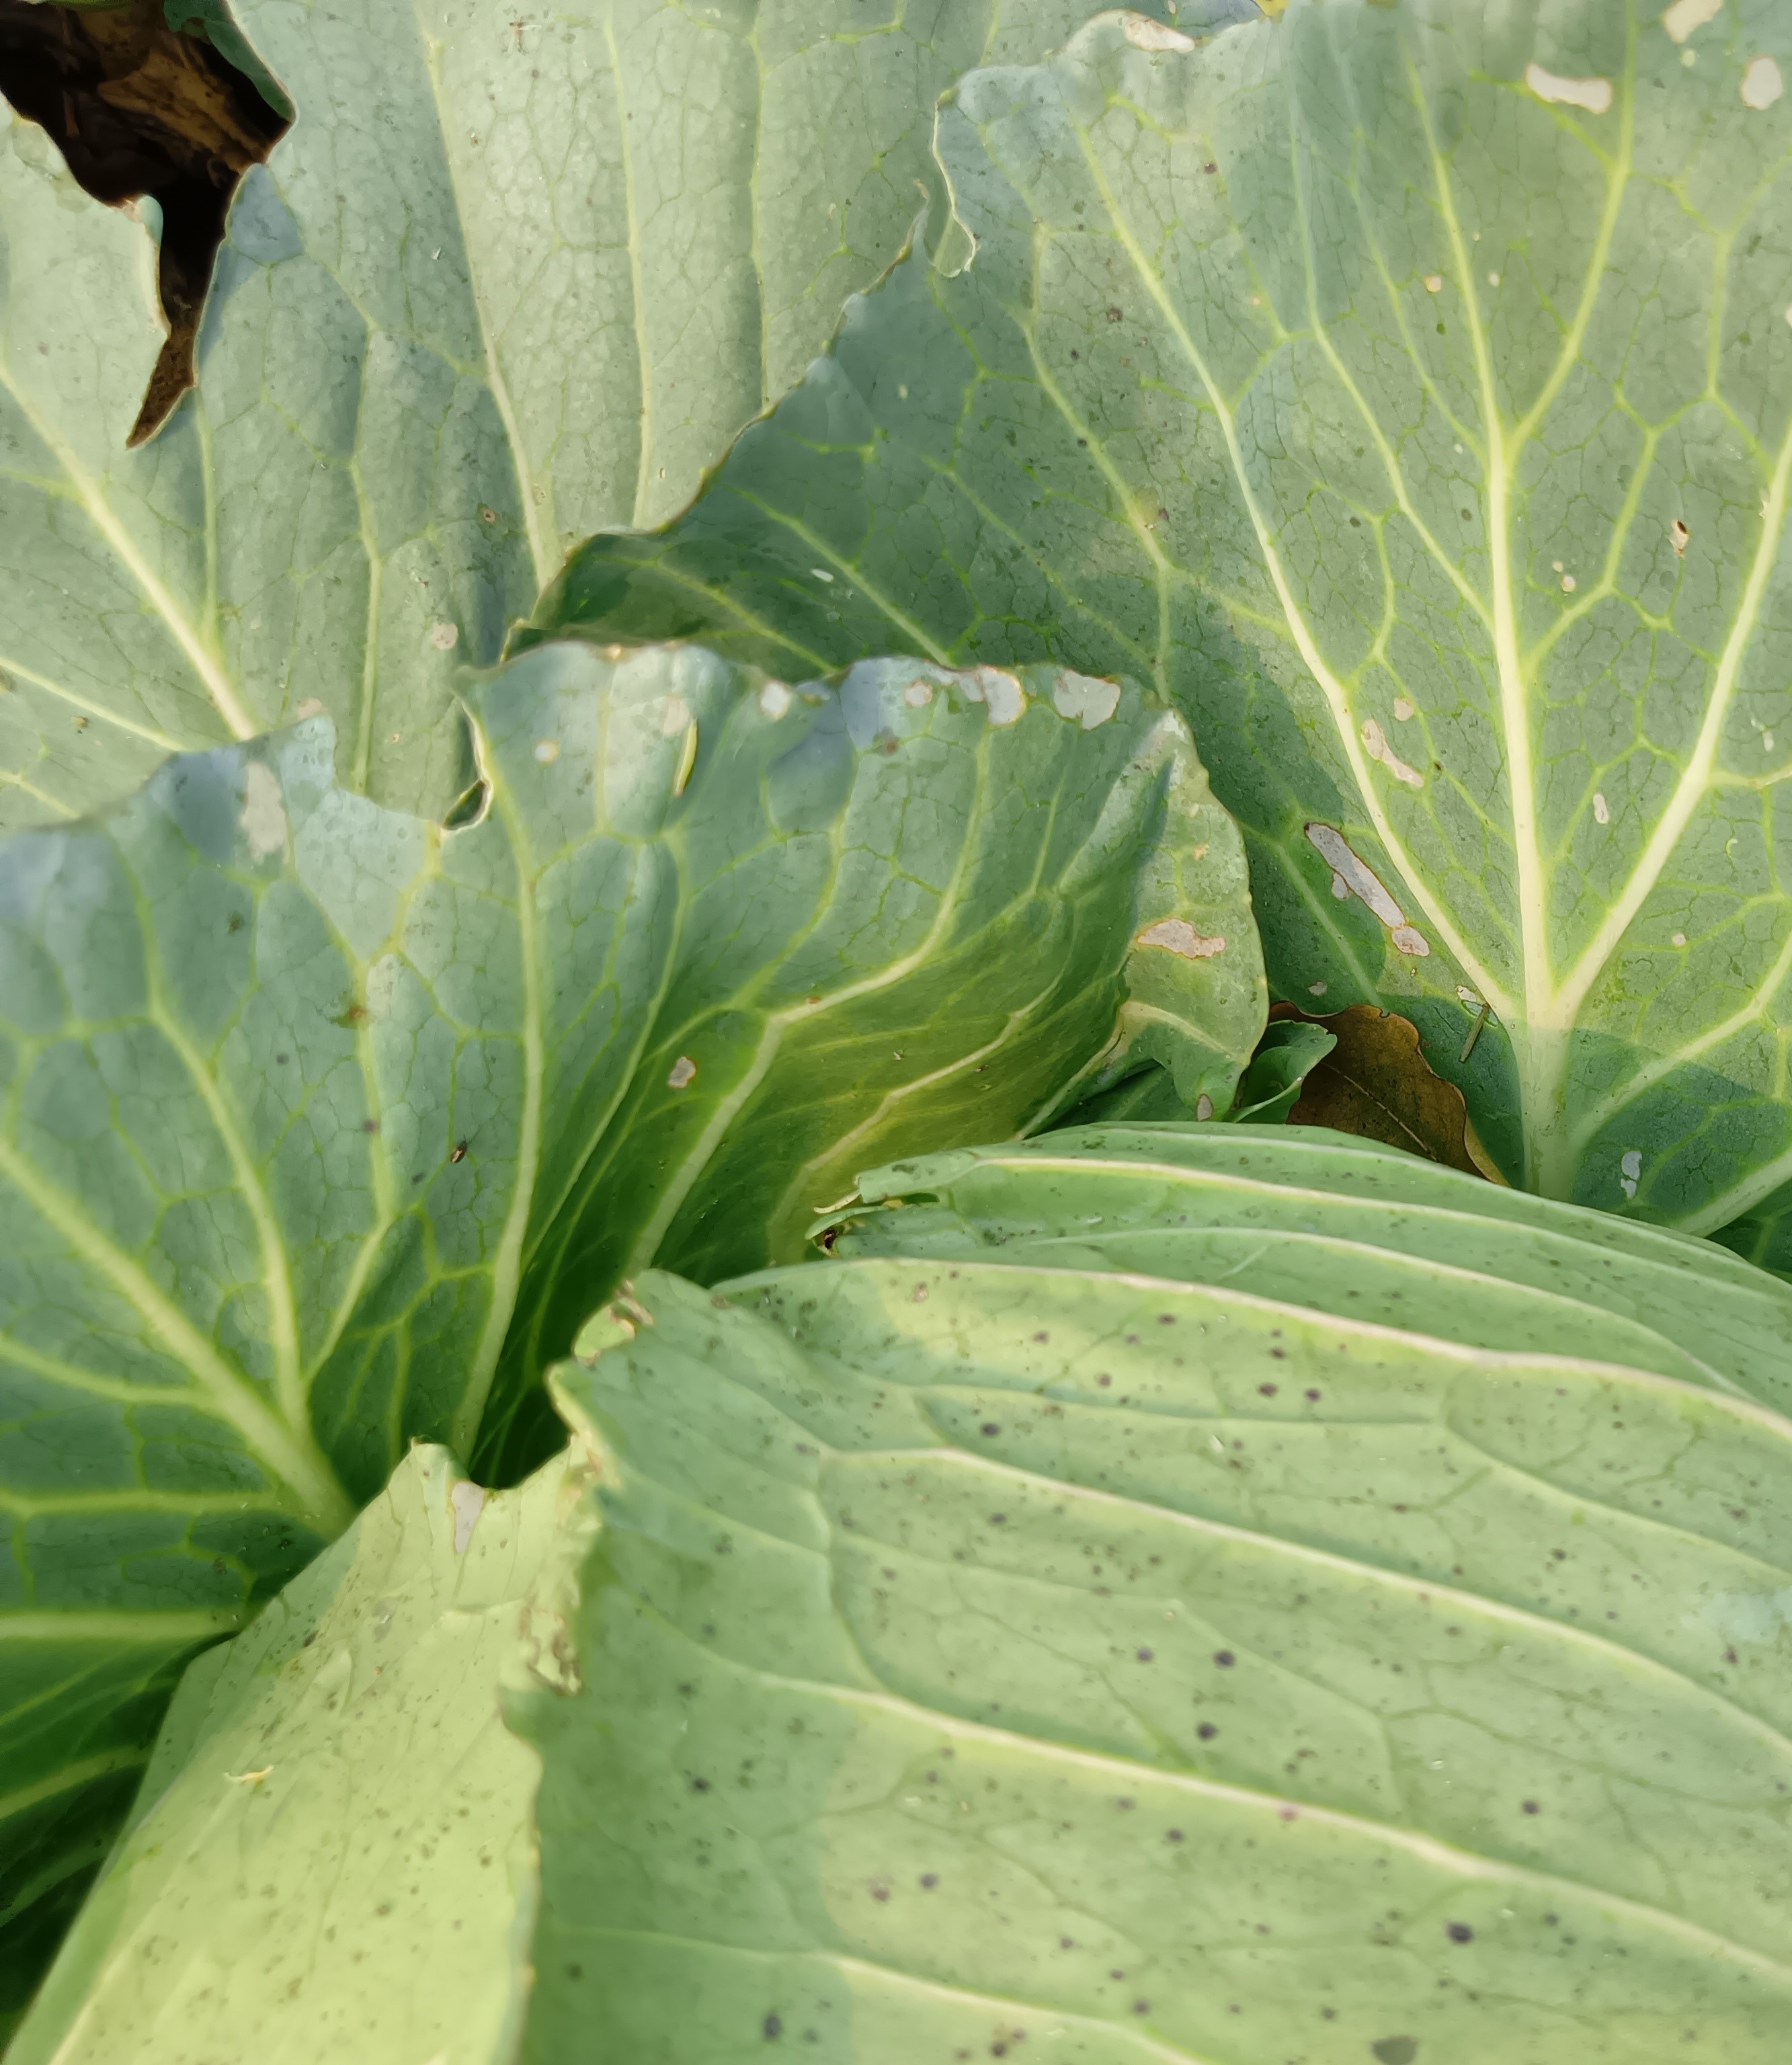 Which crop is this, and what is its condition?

cabbage, healthy
